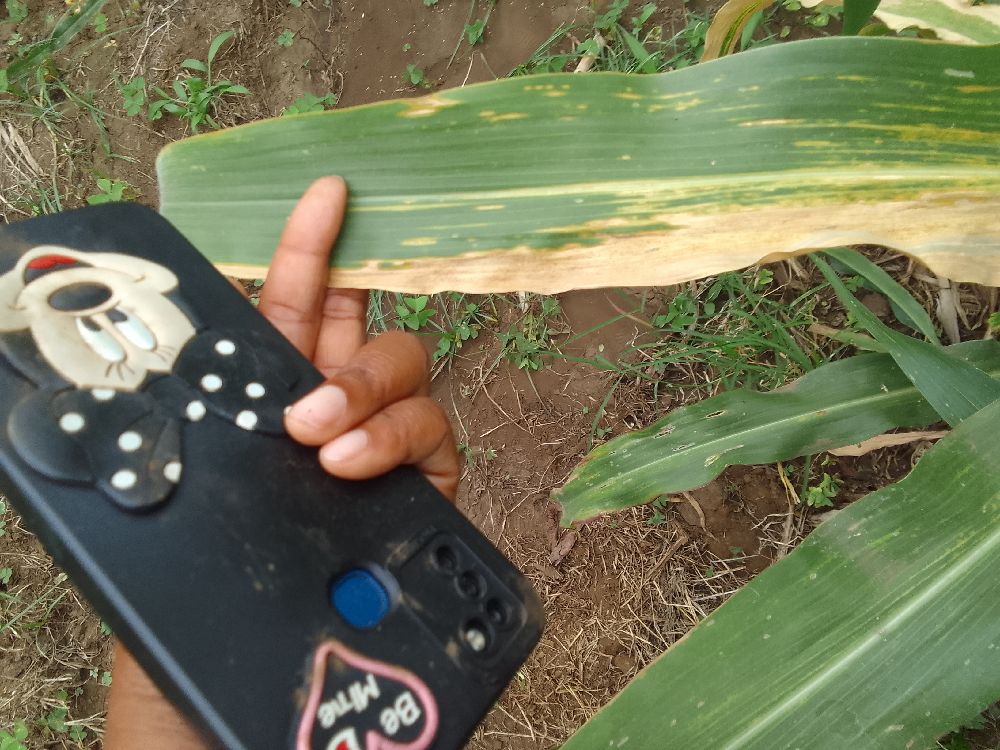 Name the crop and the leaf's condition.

maize, maize lethal necrosis
